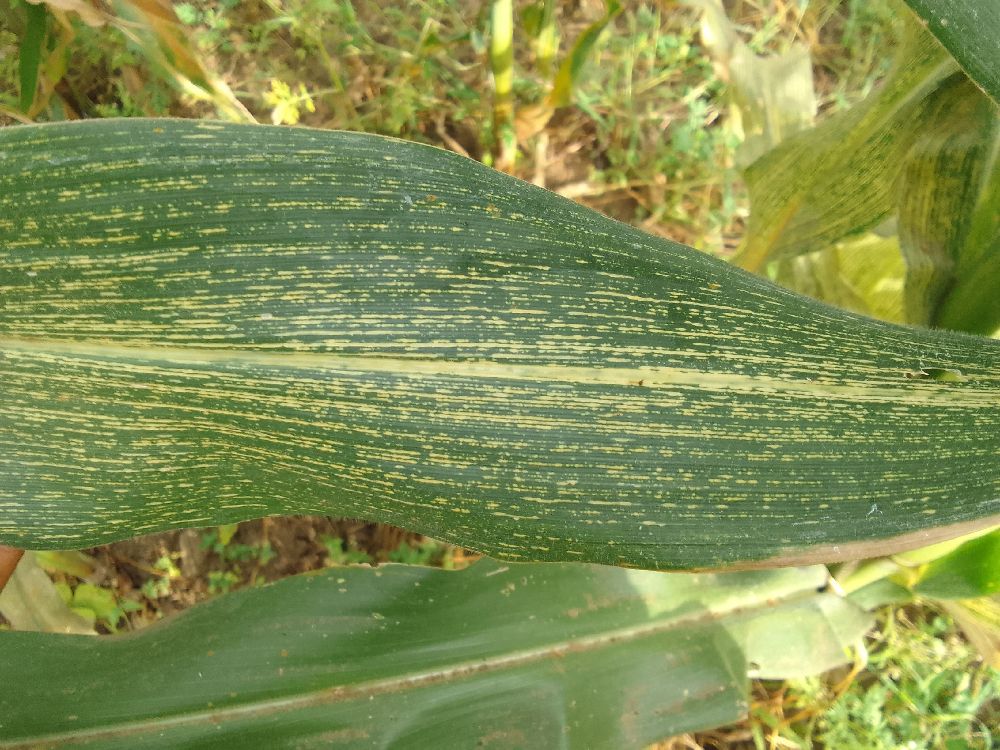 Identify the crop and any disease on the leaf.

maize, maize streak virus
